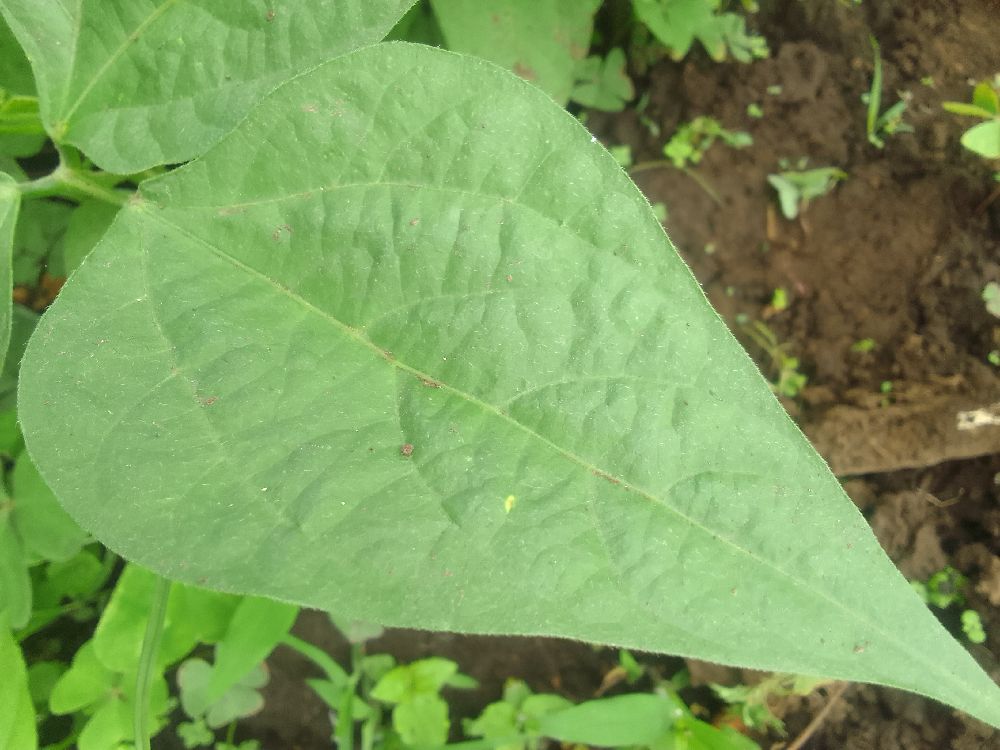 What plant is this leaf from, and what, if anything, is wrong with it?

common bean, healthy
